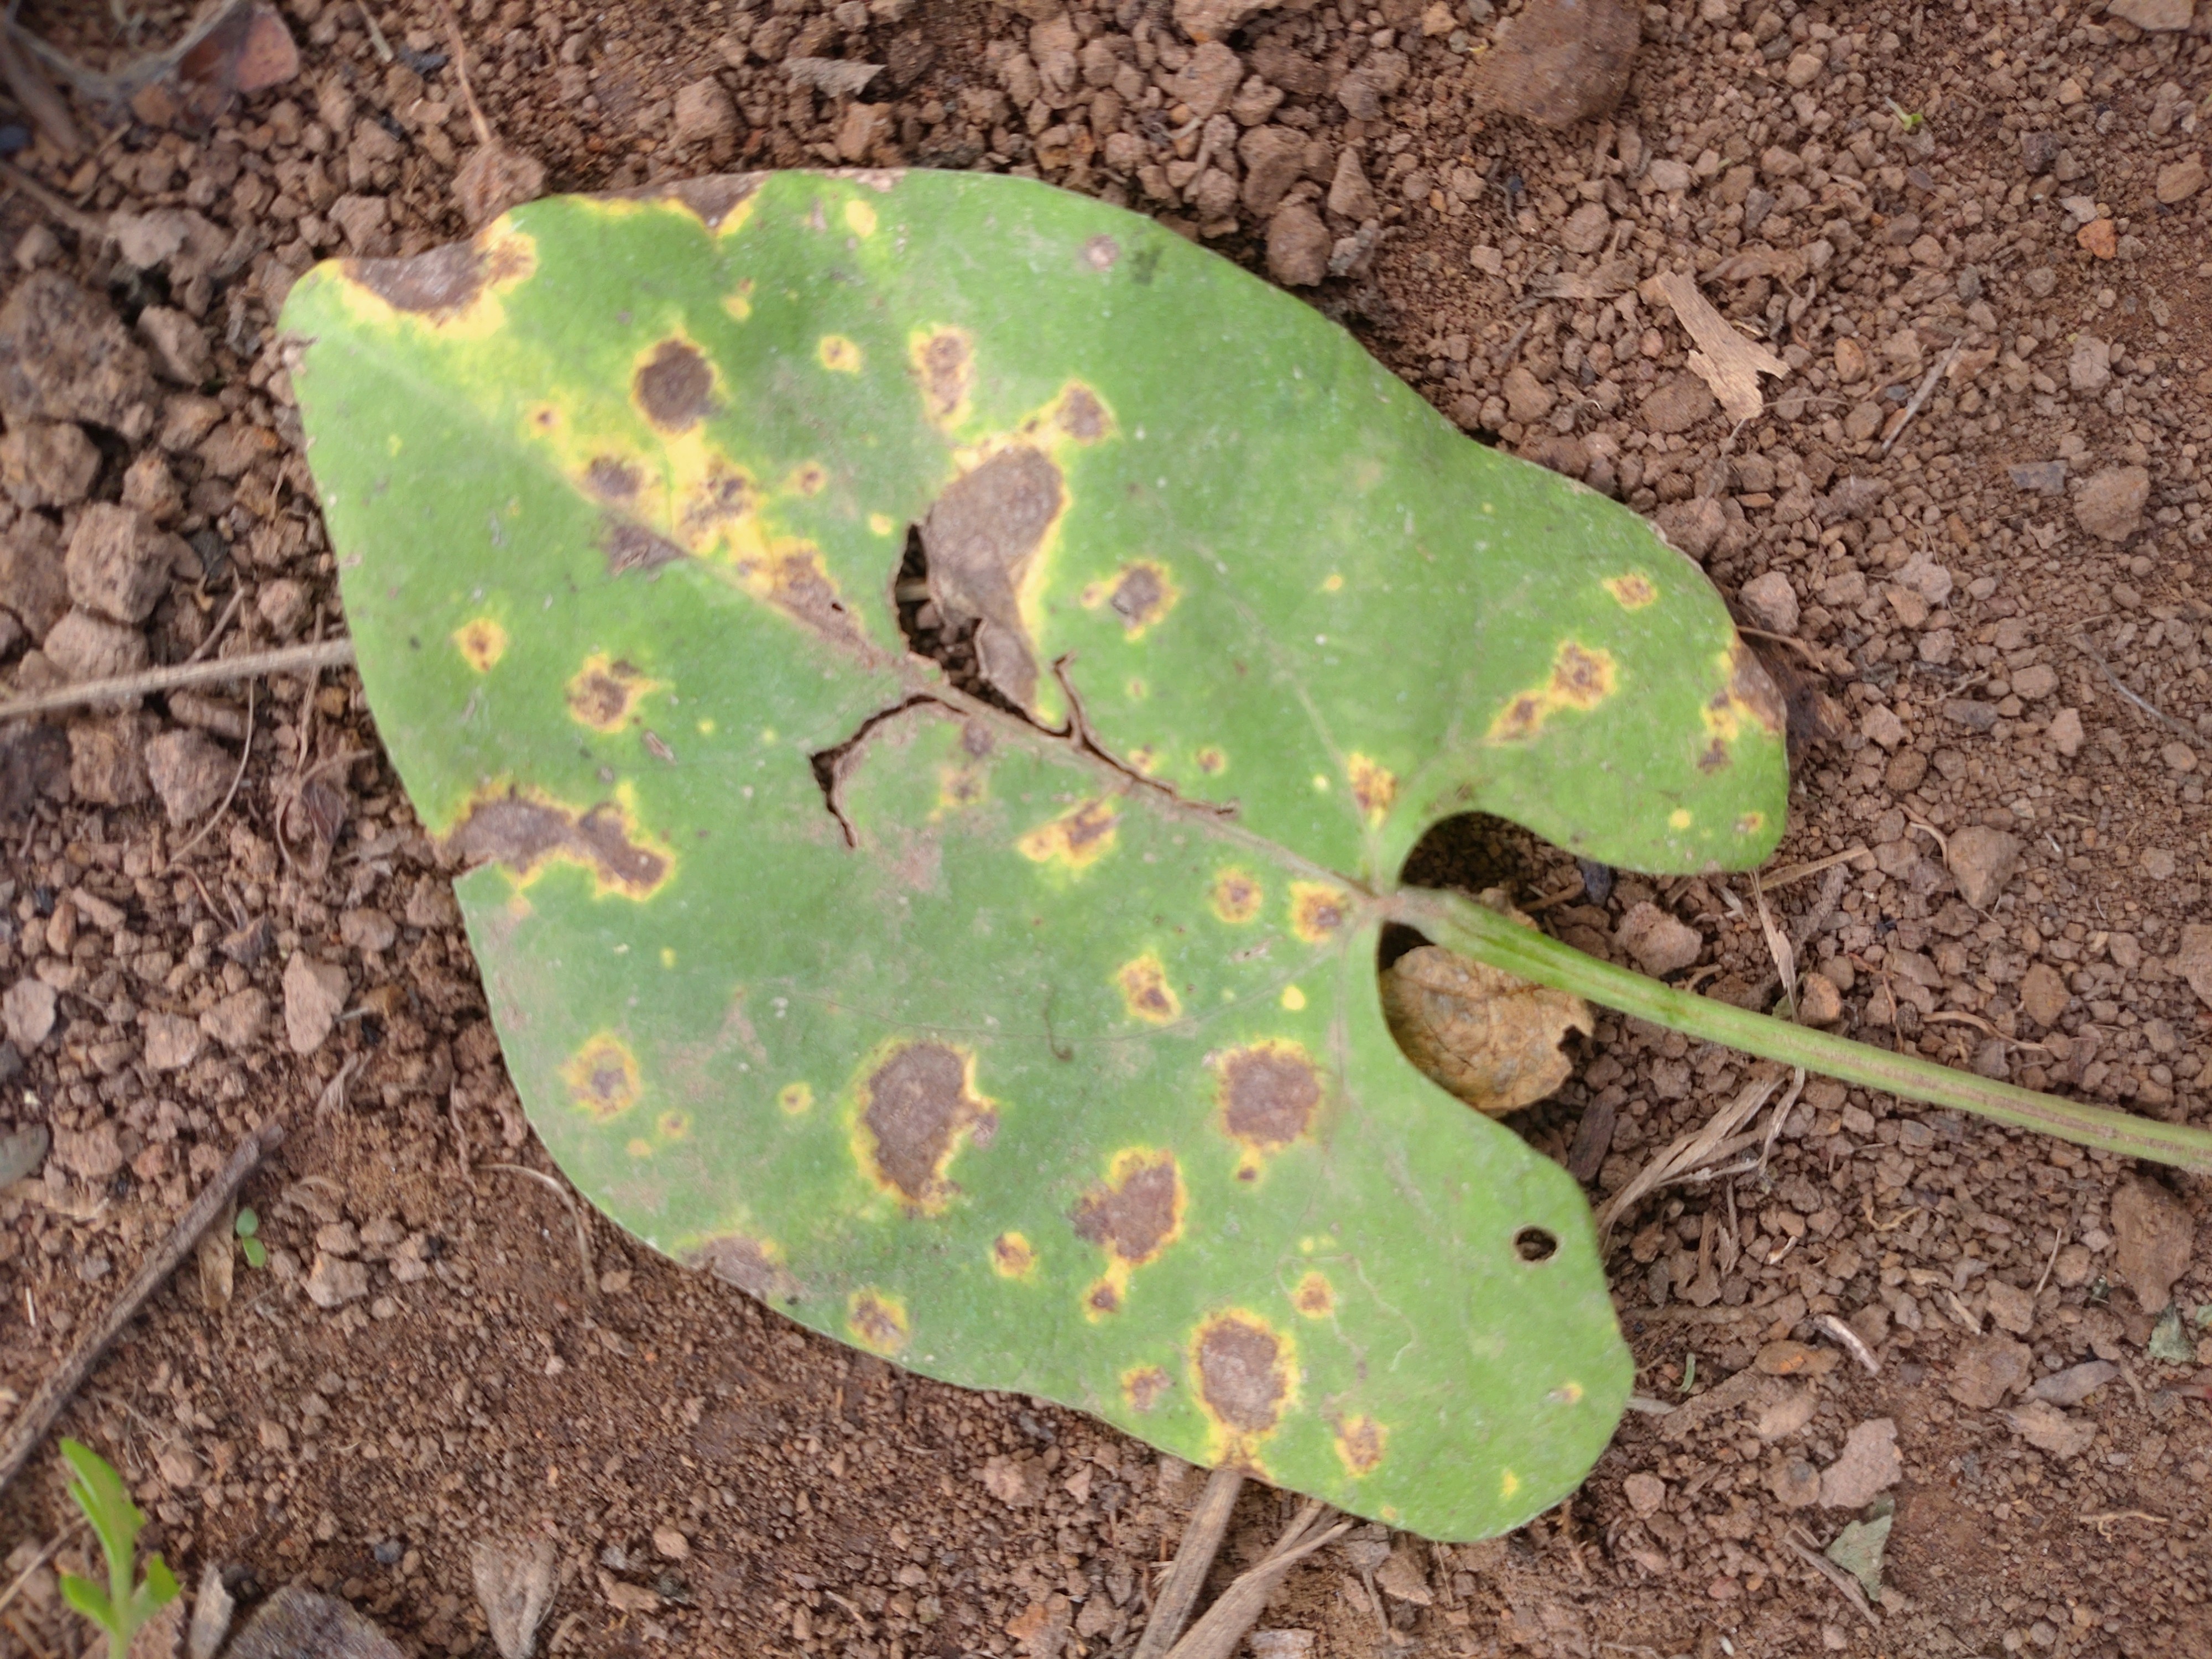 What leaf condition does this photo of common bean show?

rust
